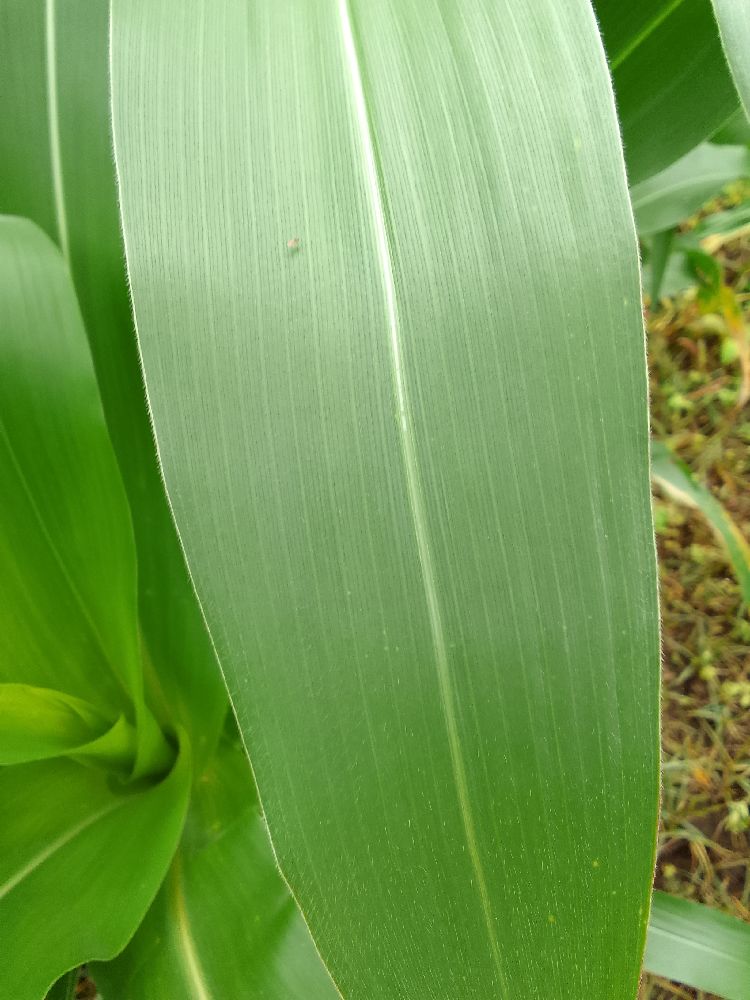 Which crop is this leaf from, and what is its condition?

maize, healthy
